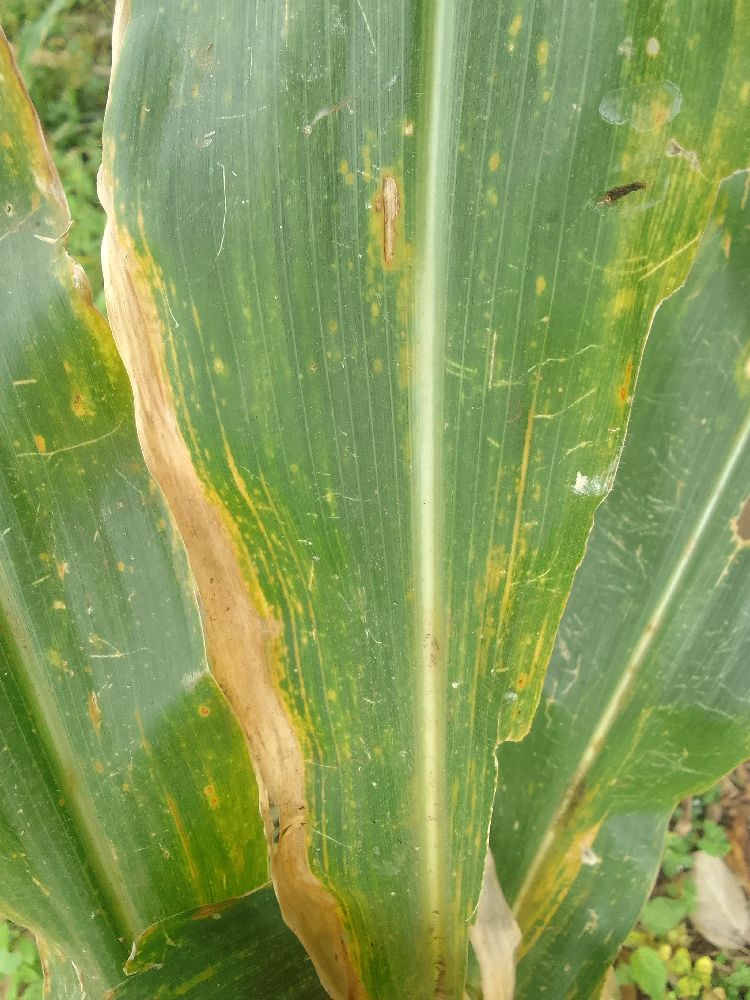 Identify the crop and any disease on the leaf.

maize, maize lethal necrosis
